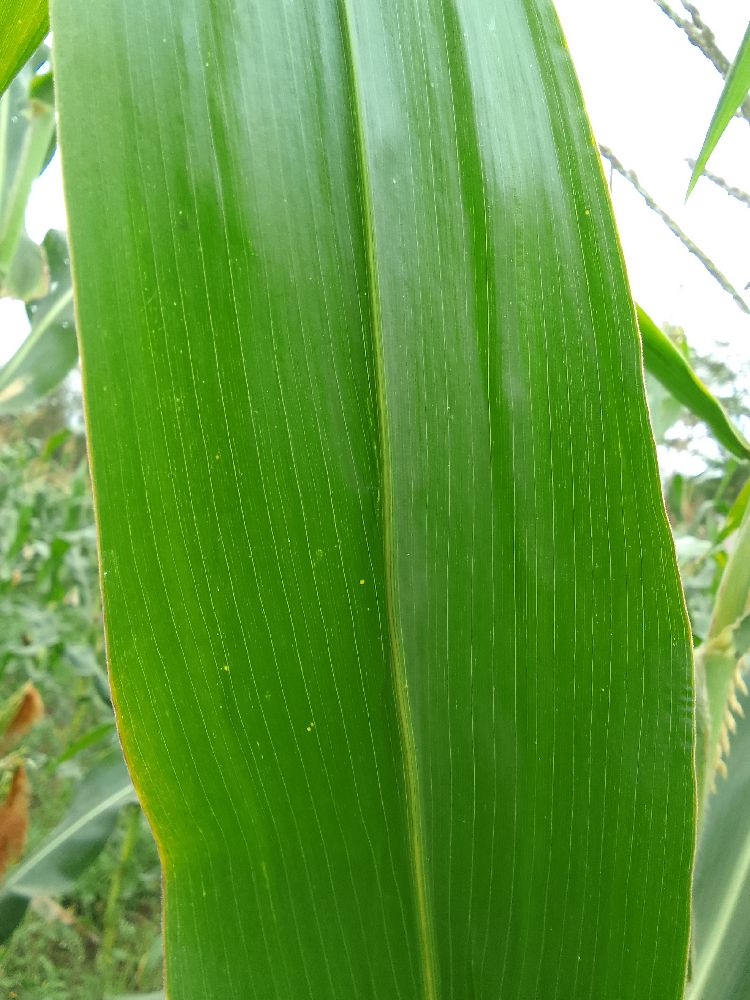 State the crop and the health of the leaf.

maize, healthy
